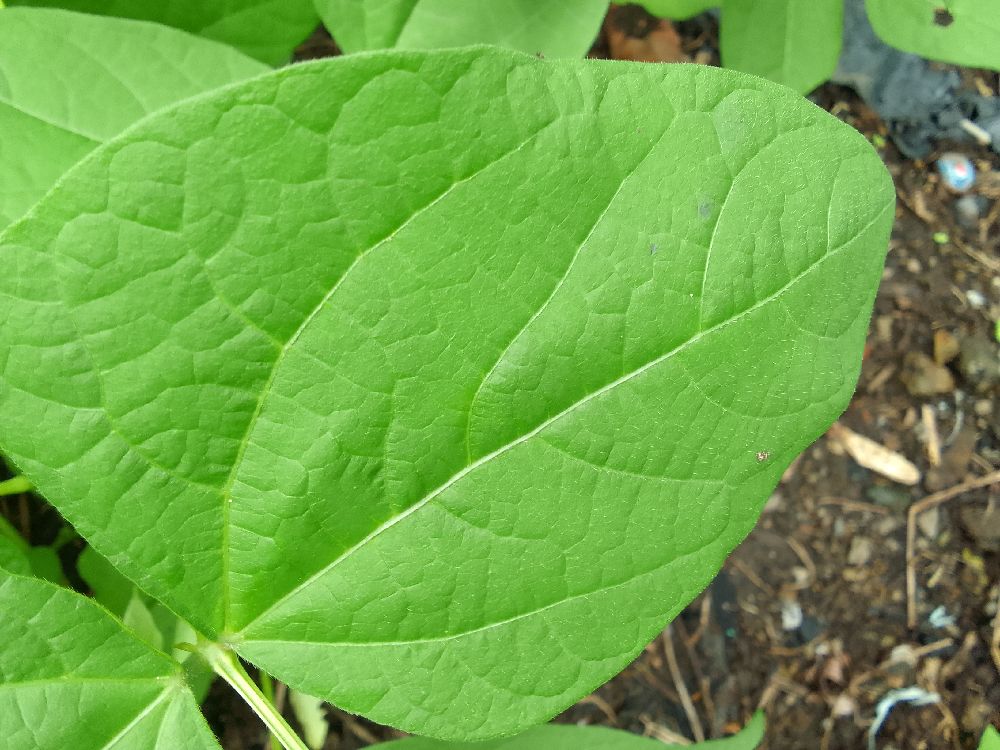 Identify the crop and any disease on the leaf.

common bean, healthy
